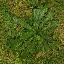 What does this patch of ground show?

structured weed
